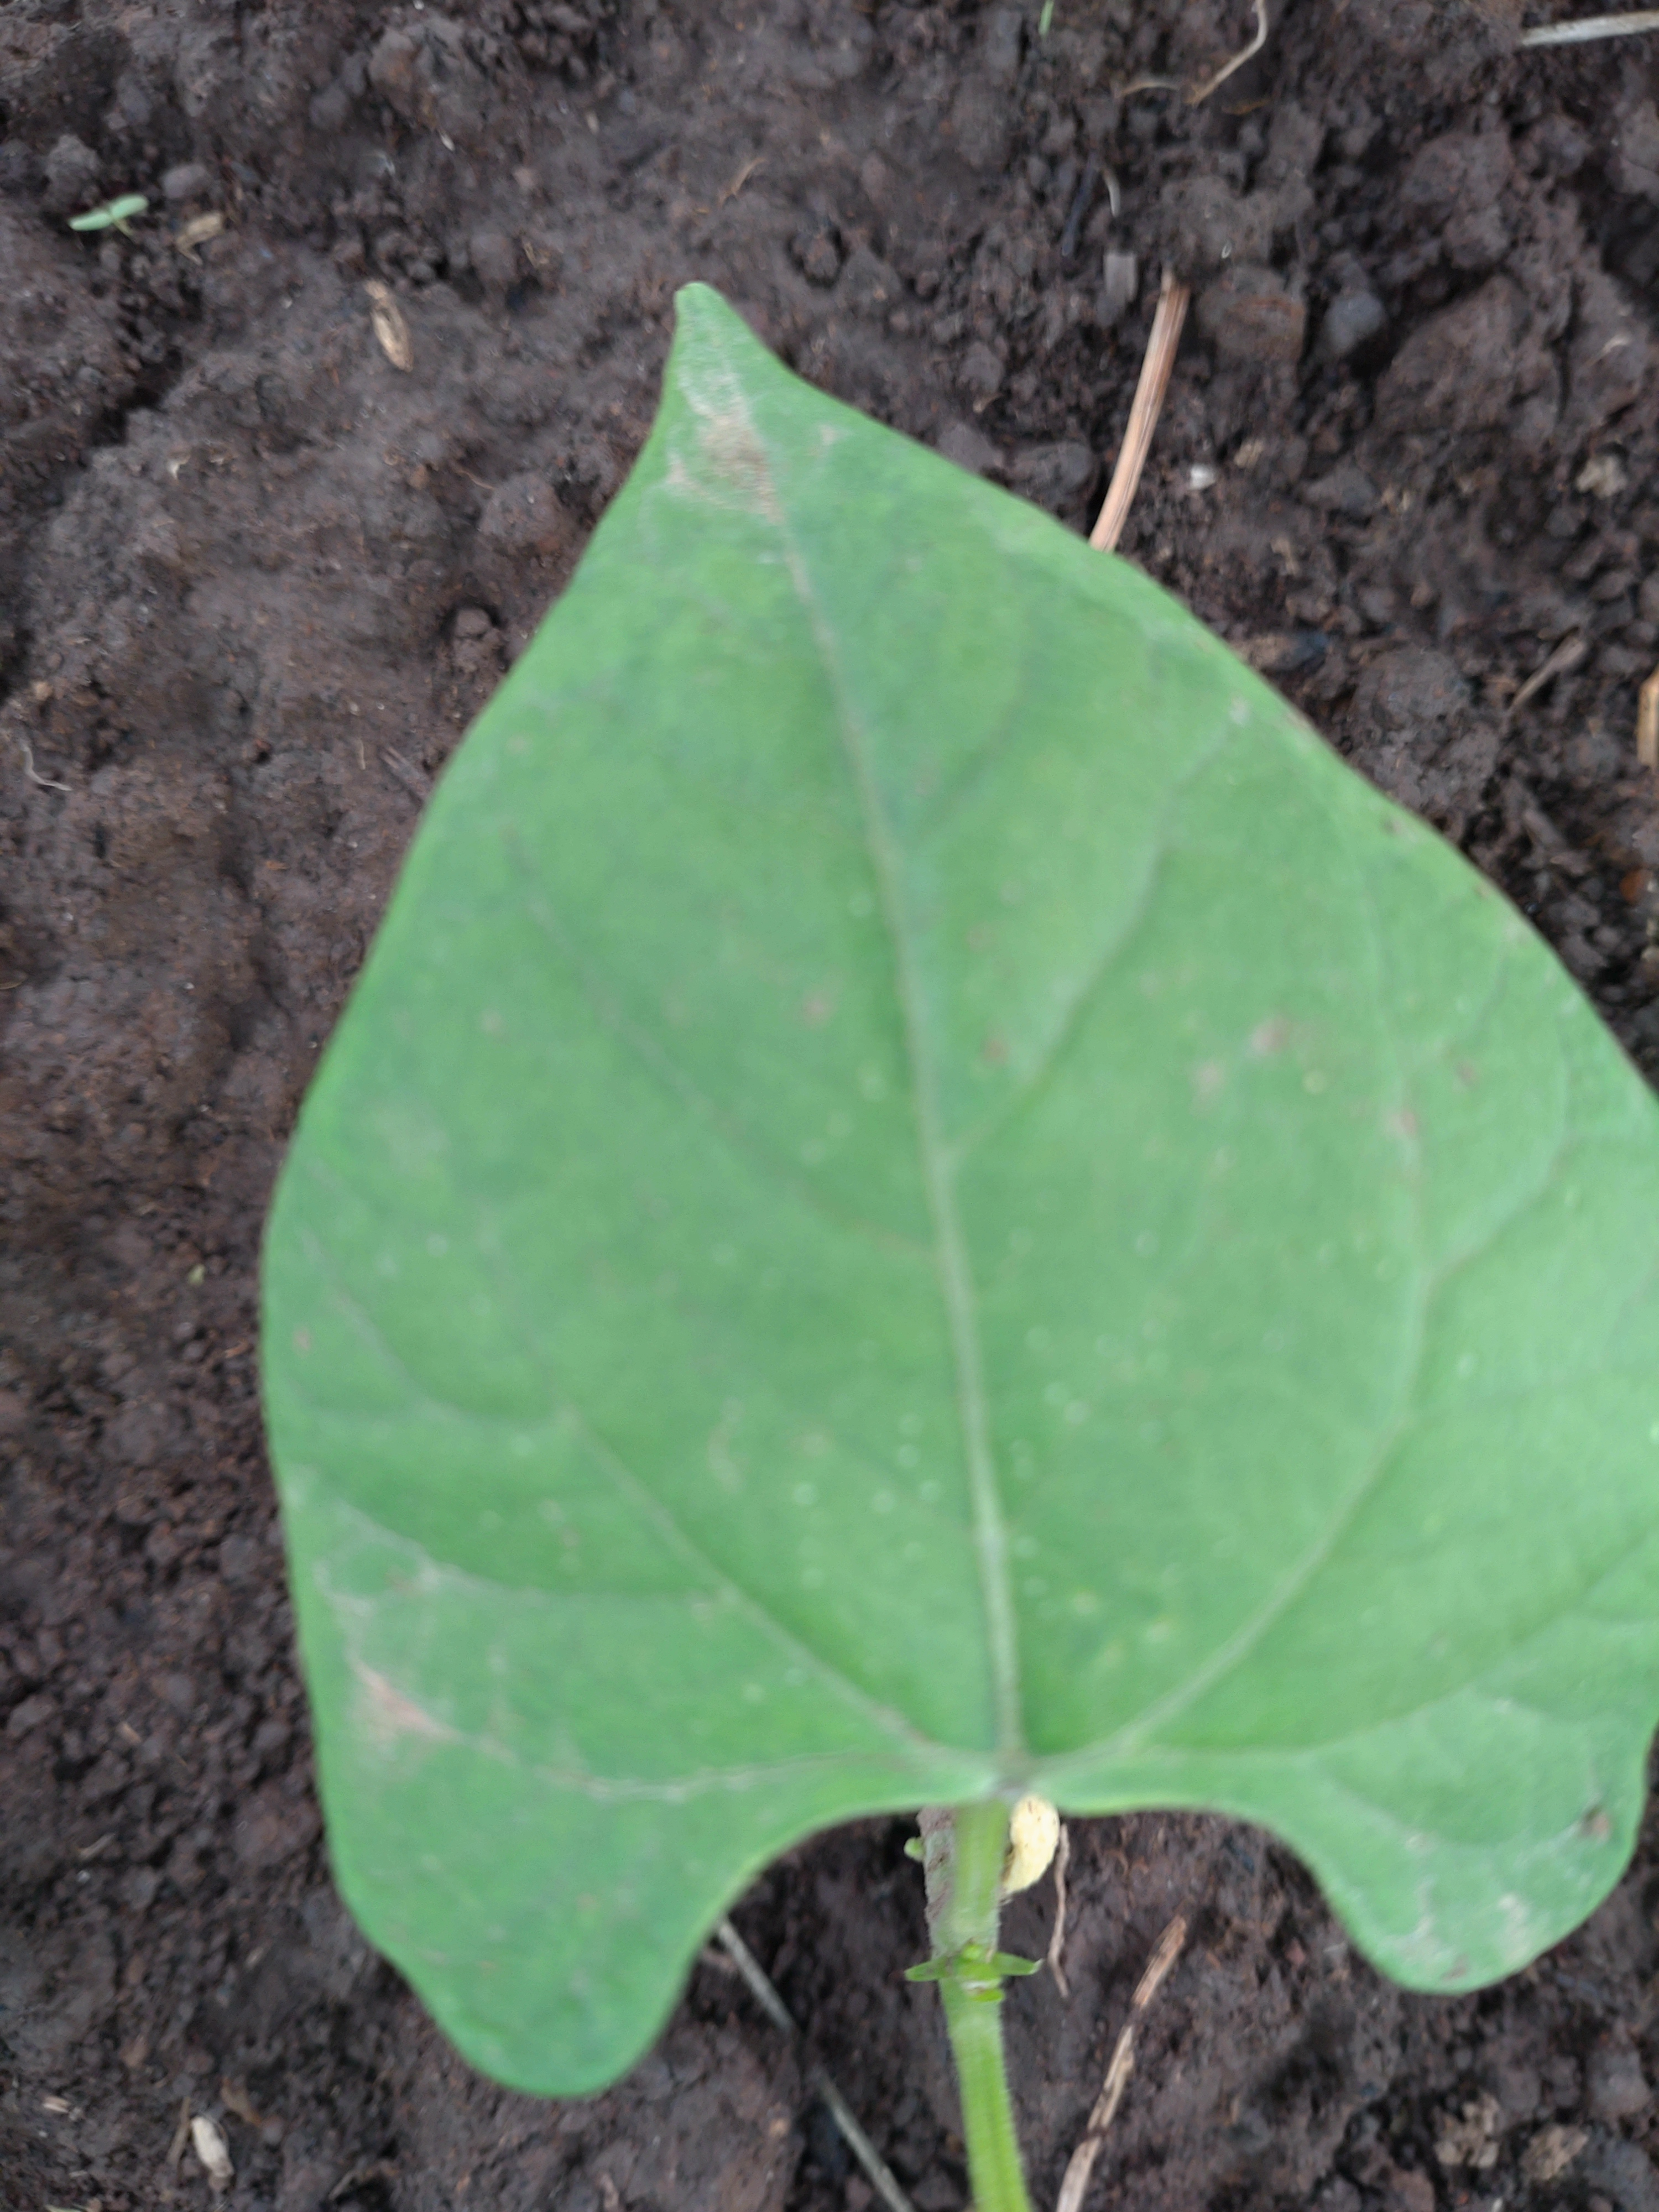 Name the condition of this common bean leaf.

healthy
